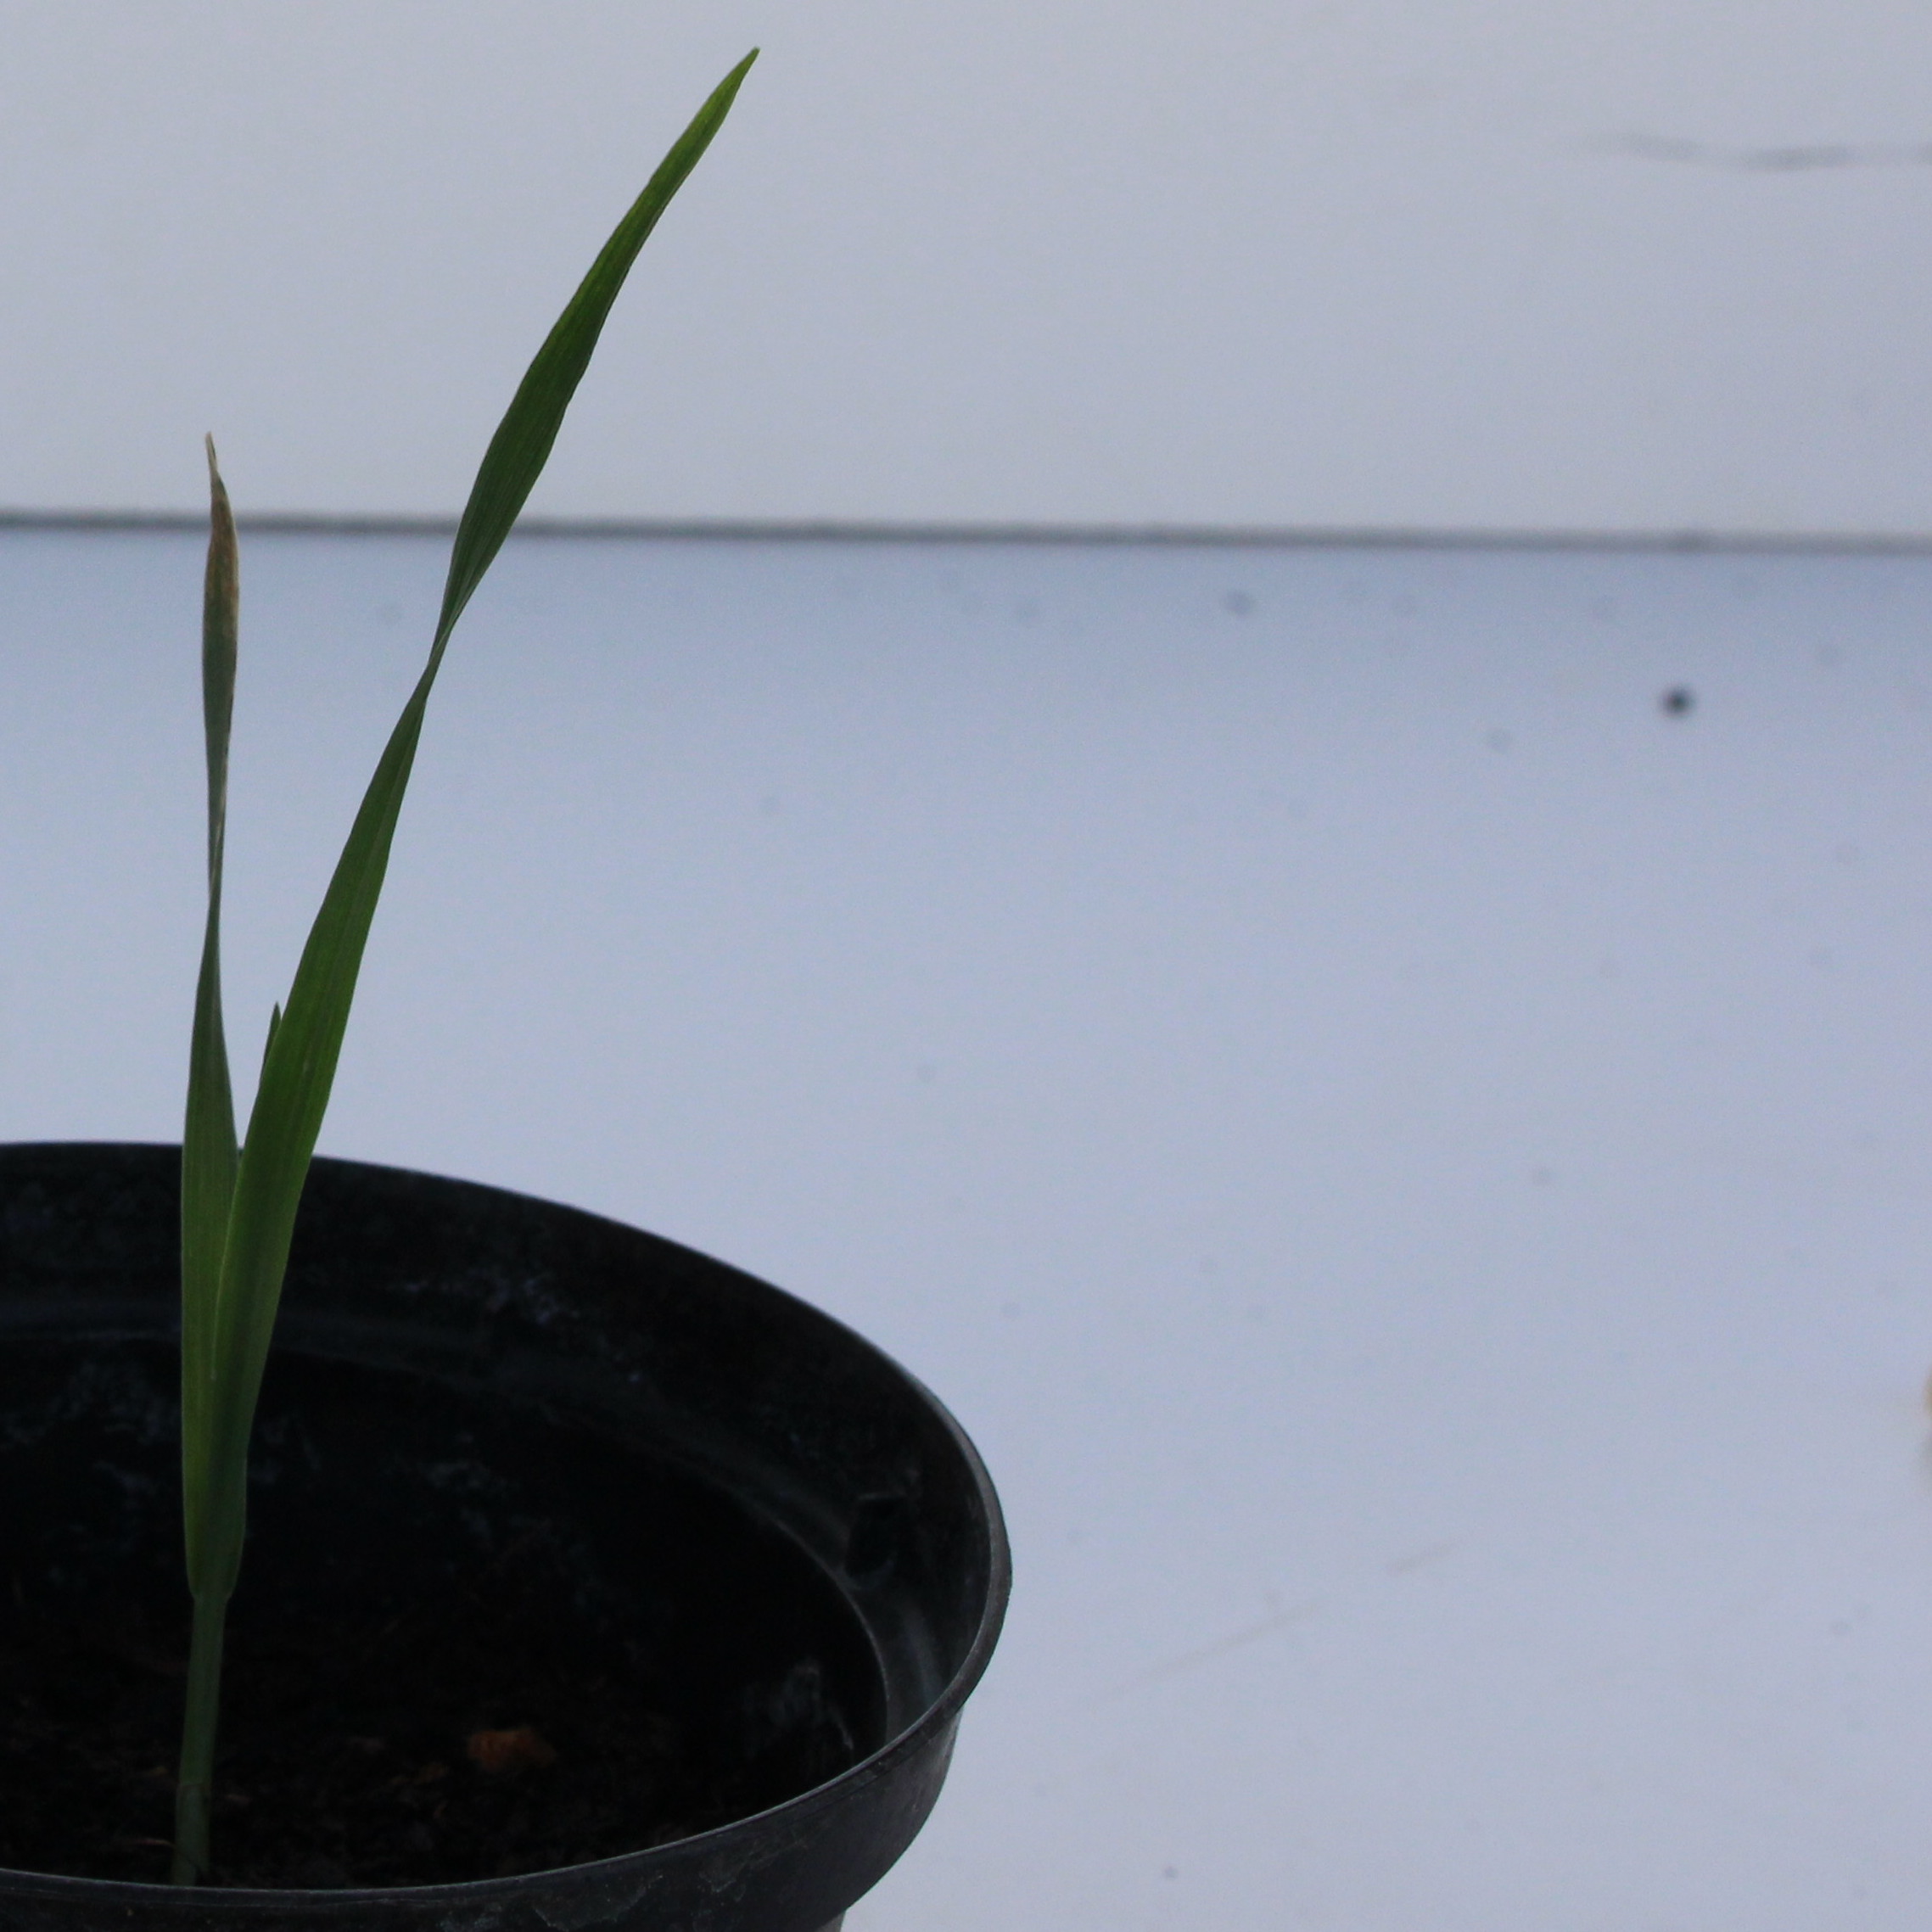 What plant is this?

Avena sterilis
